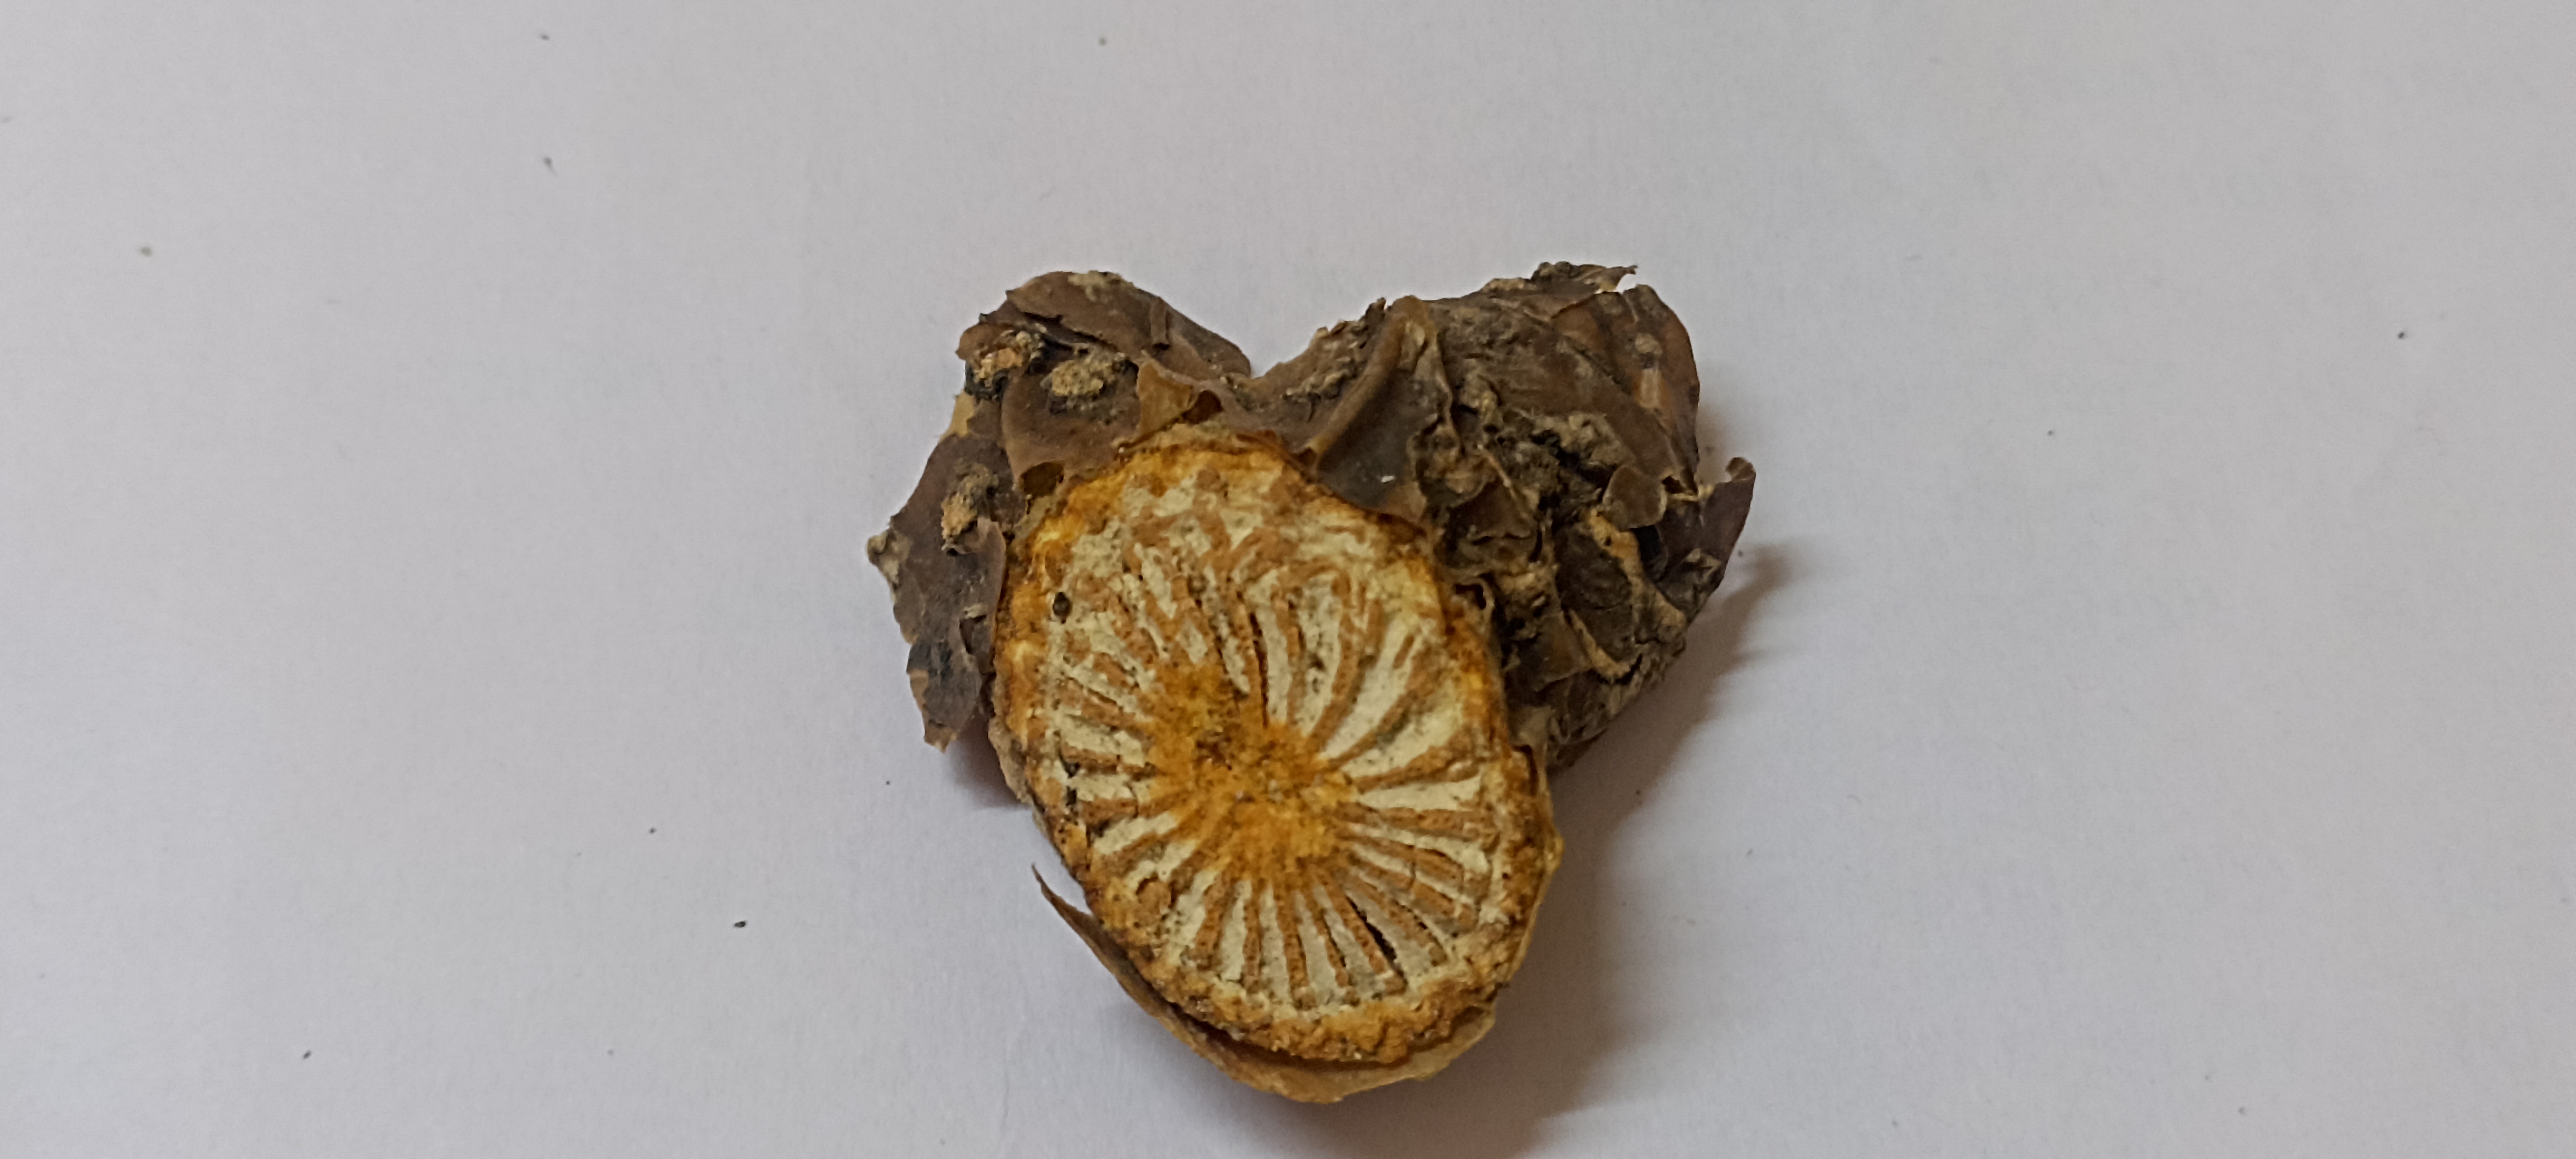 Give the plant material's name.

gulvel
